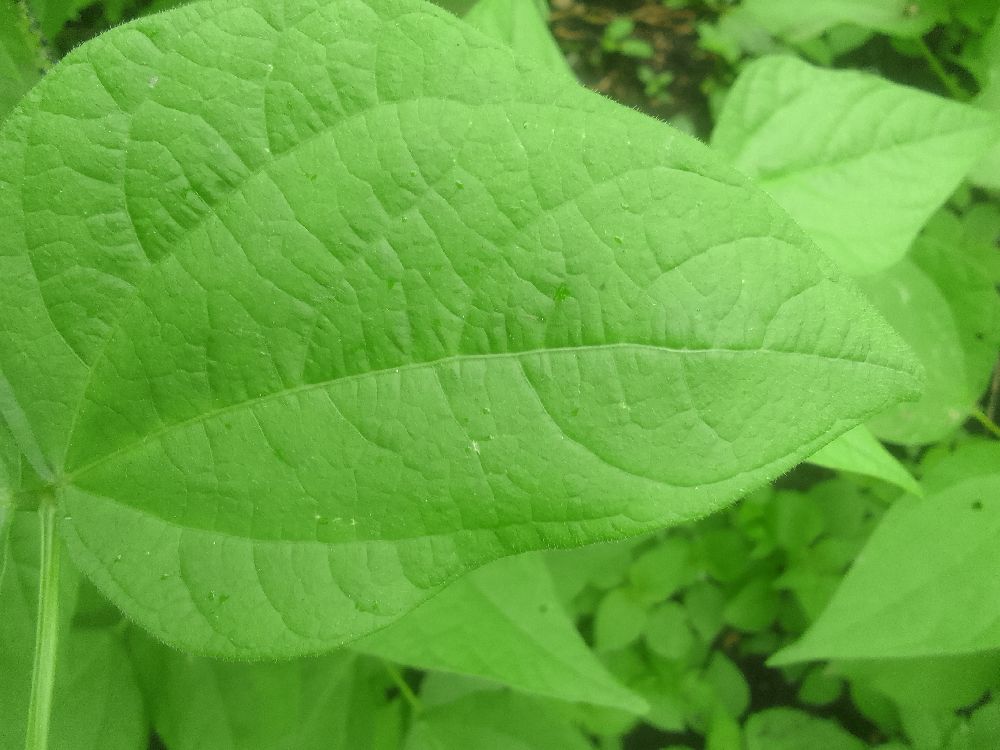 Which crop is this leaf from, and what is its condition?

common bean, healthy
